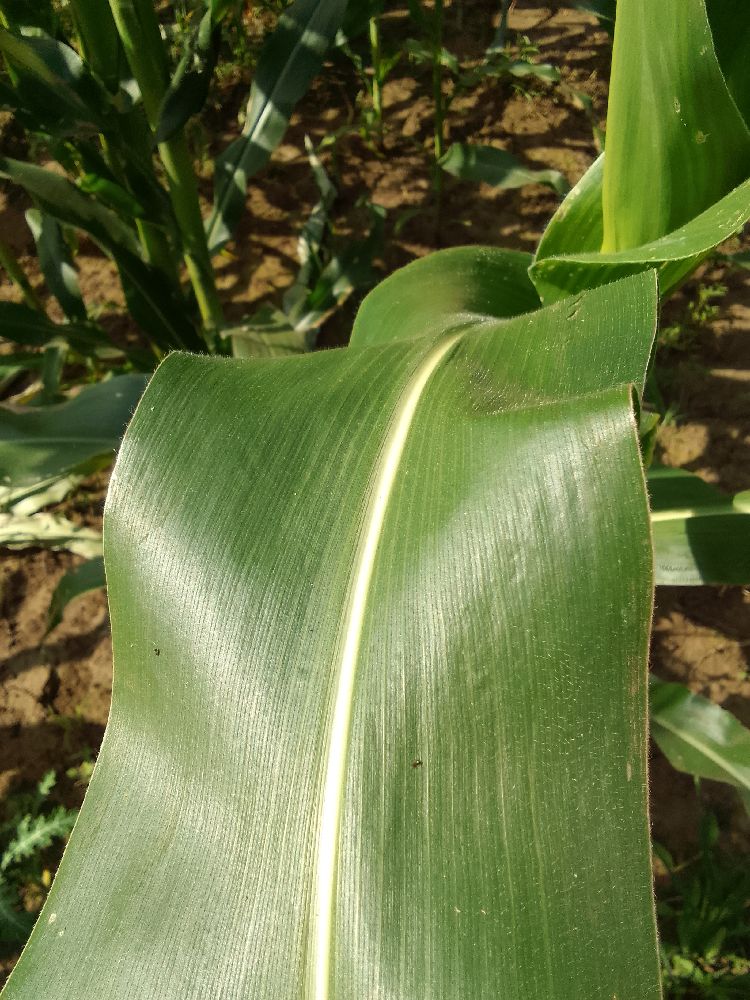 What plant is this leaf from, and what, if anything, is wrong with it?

maize, healthy
